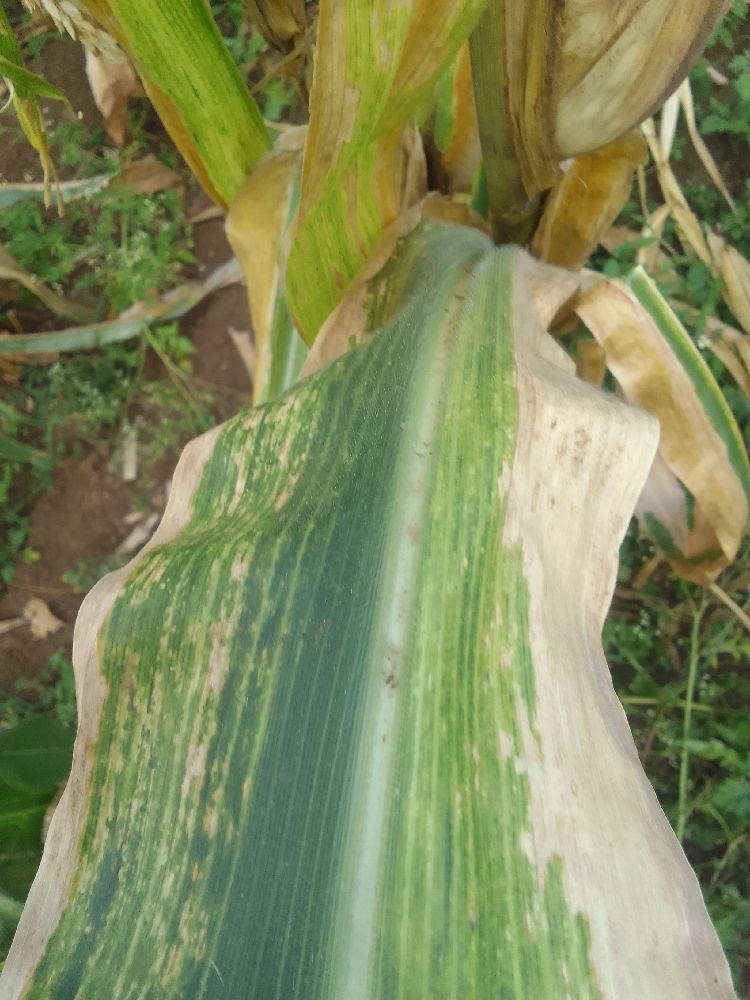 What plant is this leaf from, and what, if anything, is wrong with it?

maize, maize lethal necrosis
